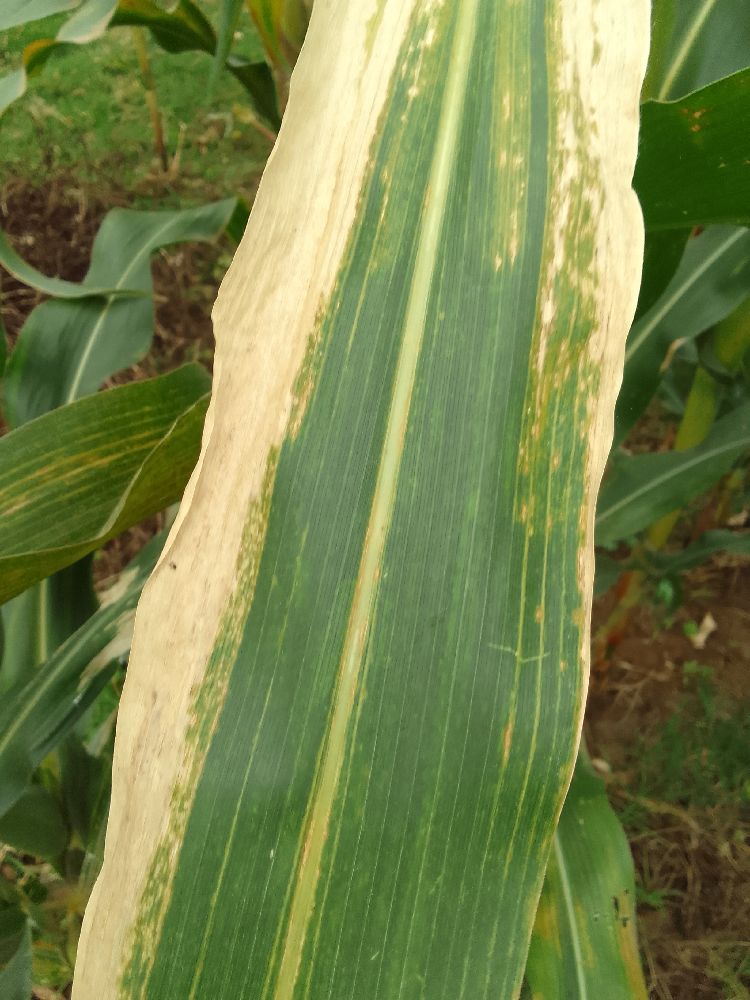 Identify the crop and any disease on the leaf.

maize, maize lethal necrosis
